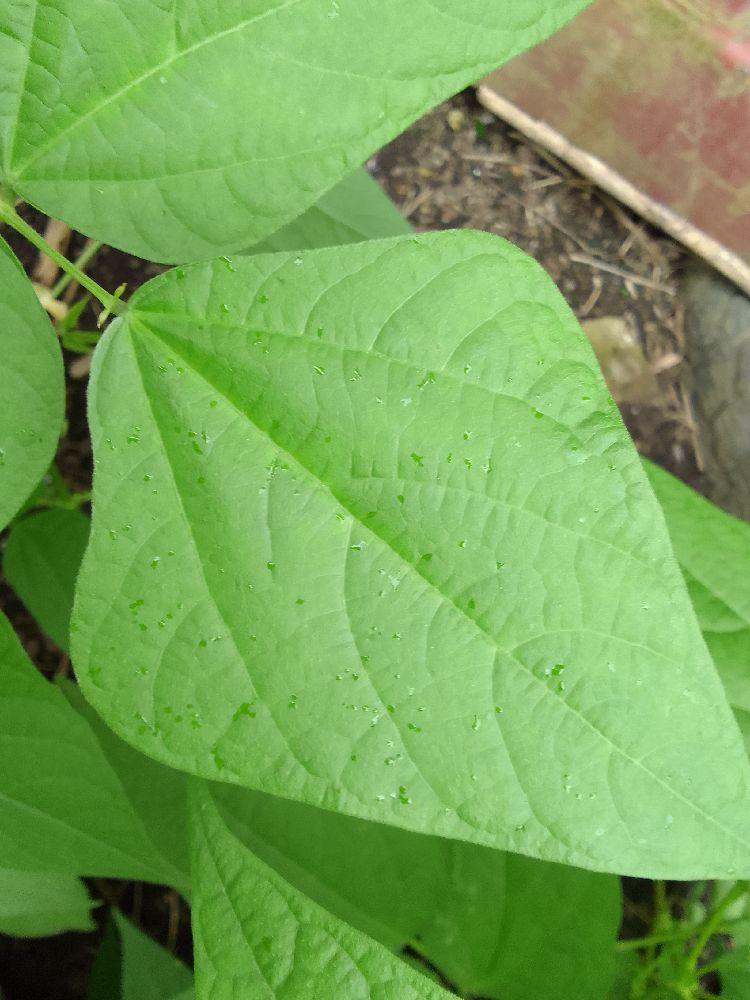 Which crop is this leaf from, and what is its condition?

common bean, healthy
